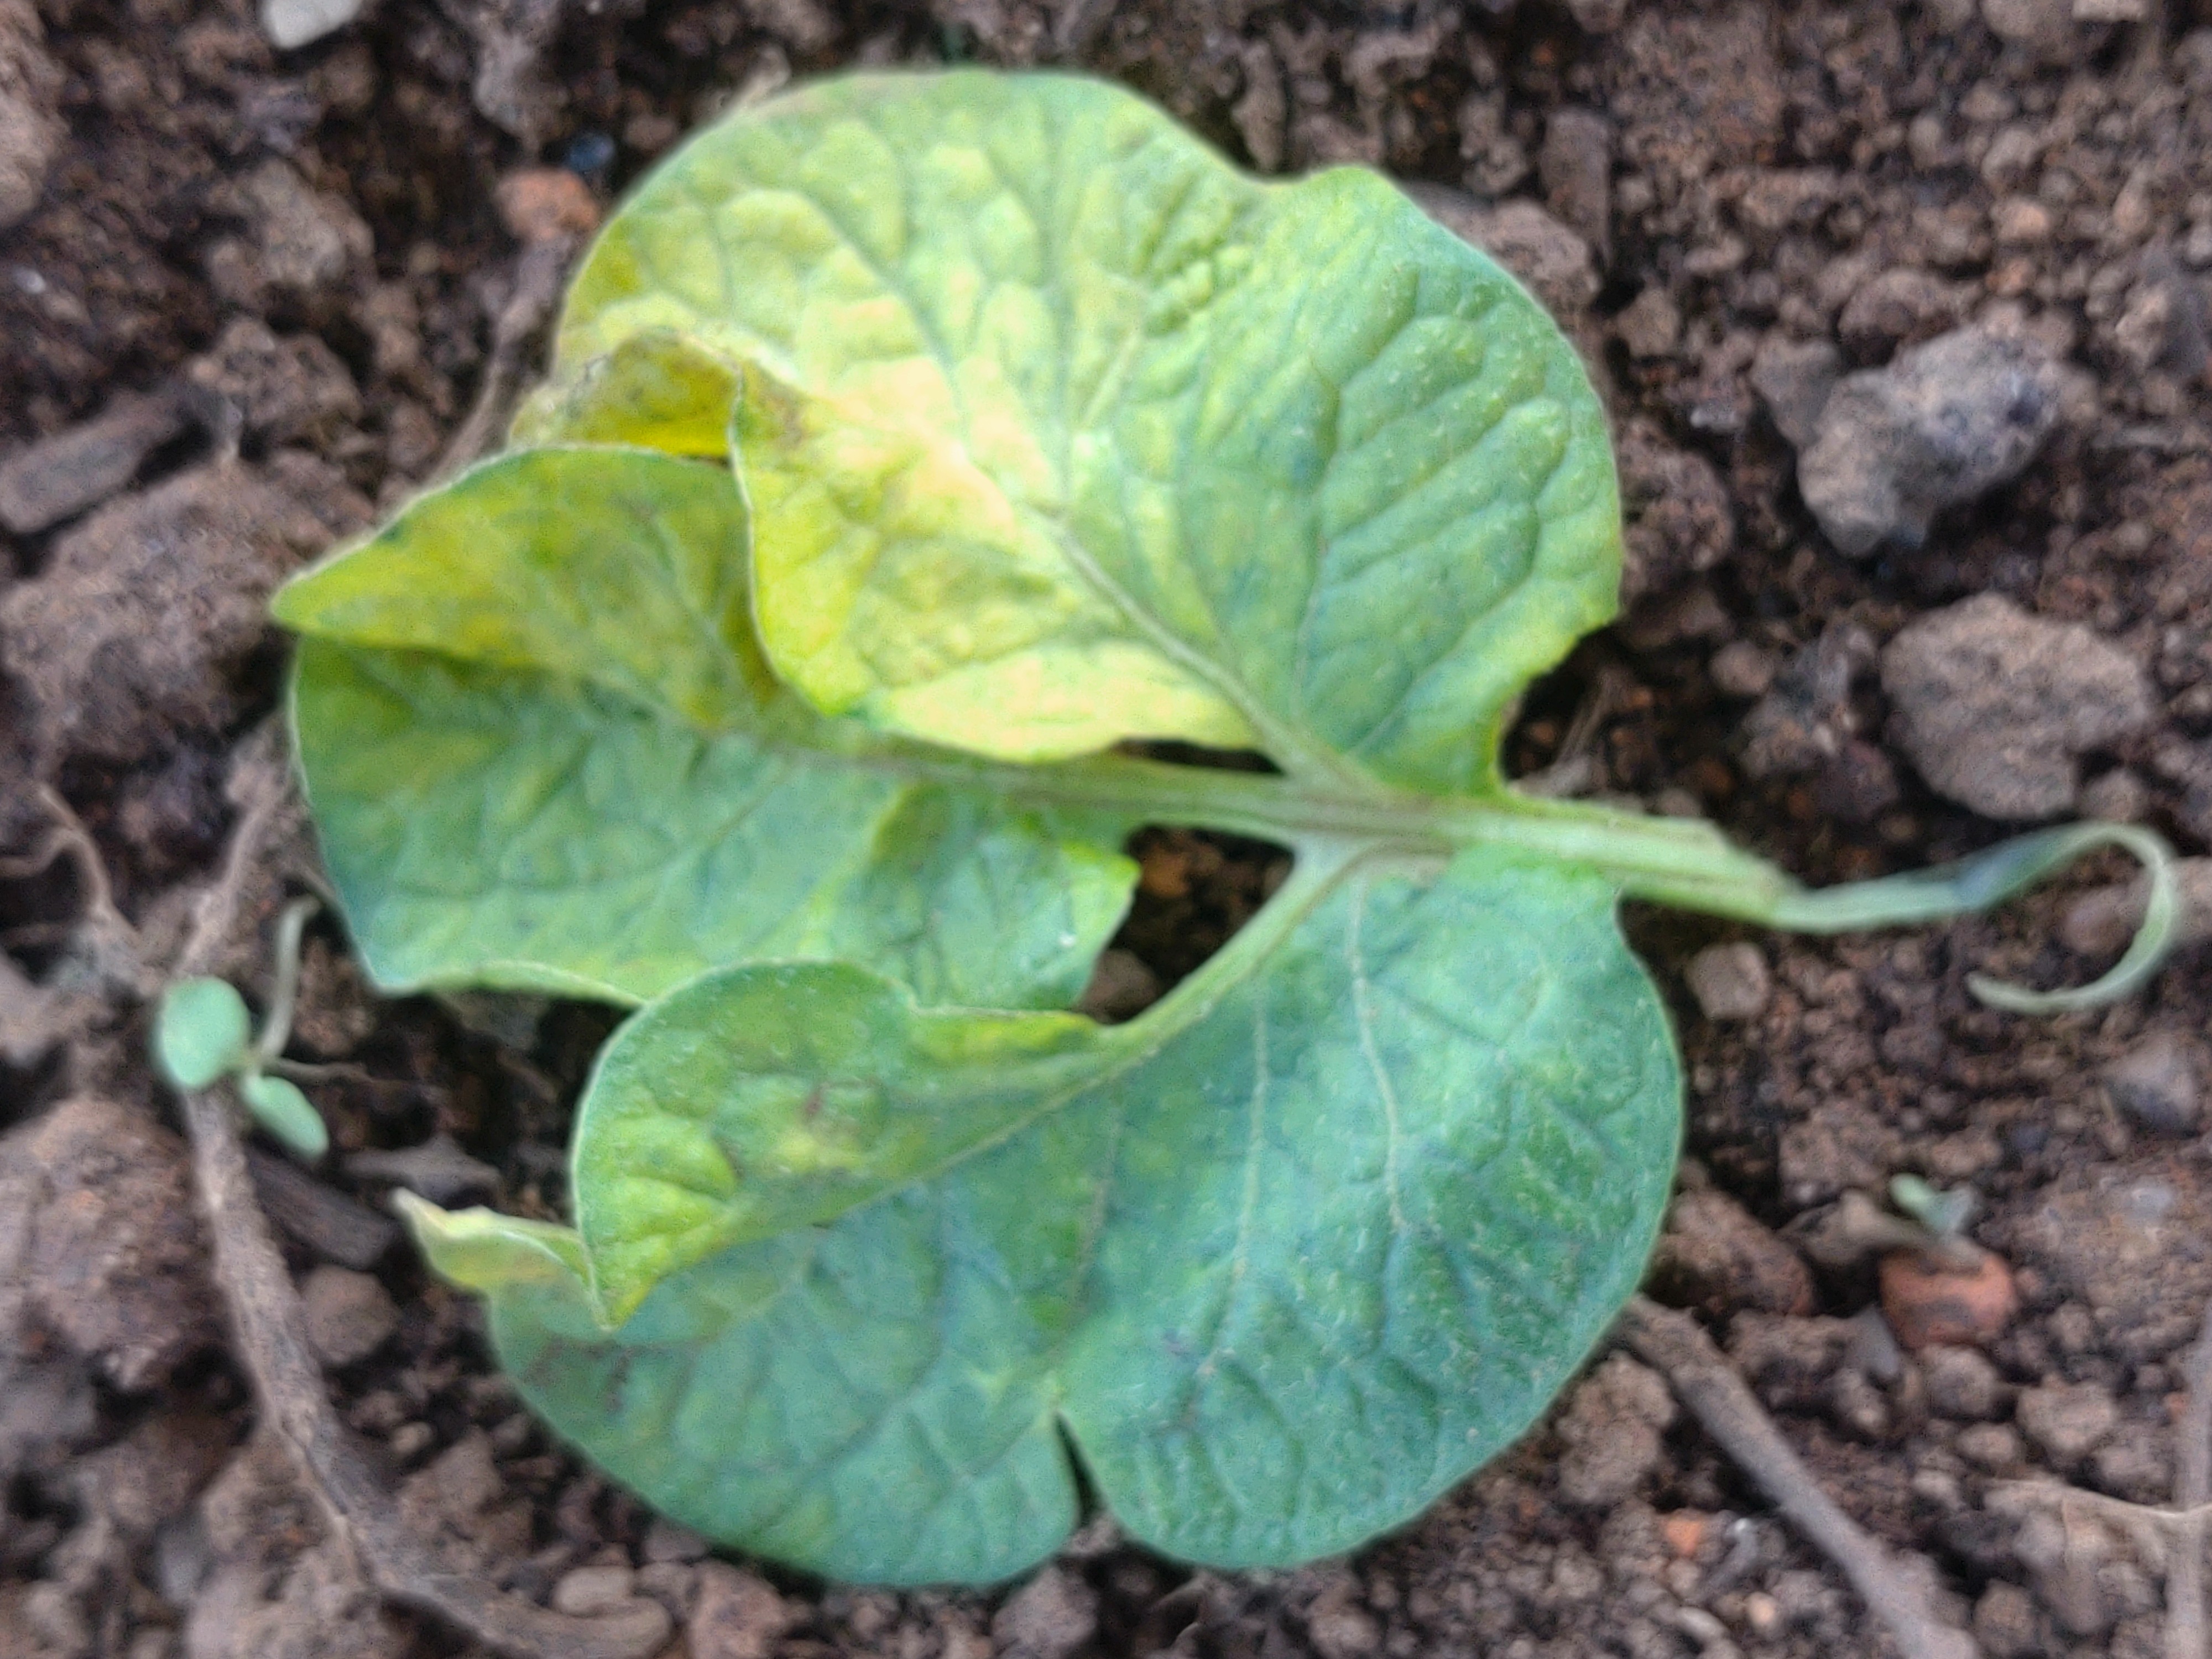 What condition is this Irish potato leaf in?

late blight
